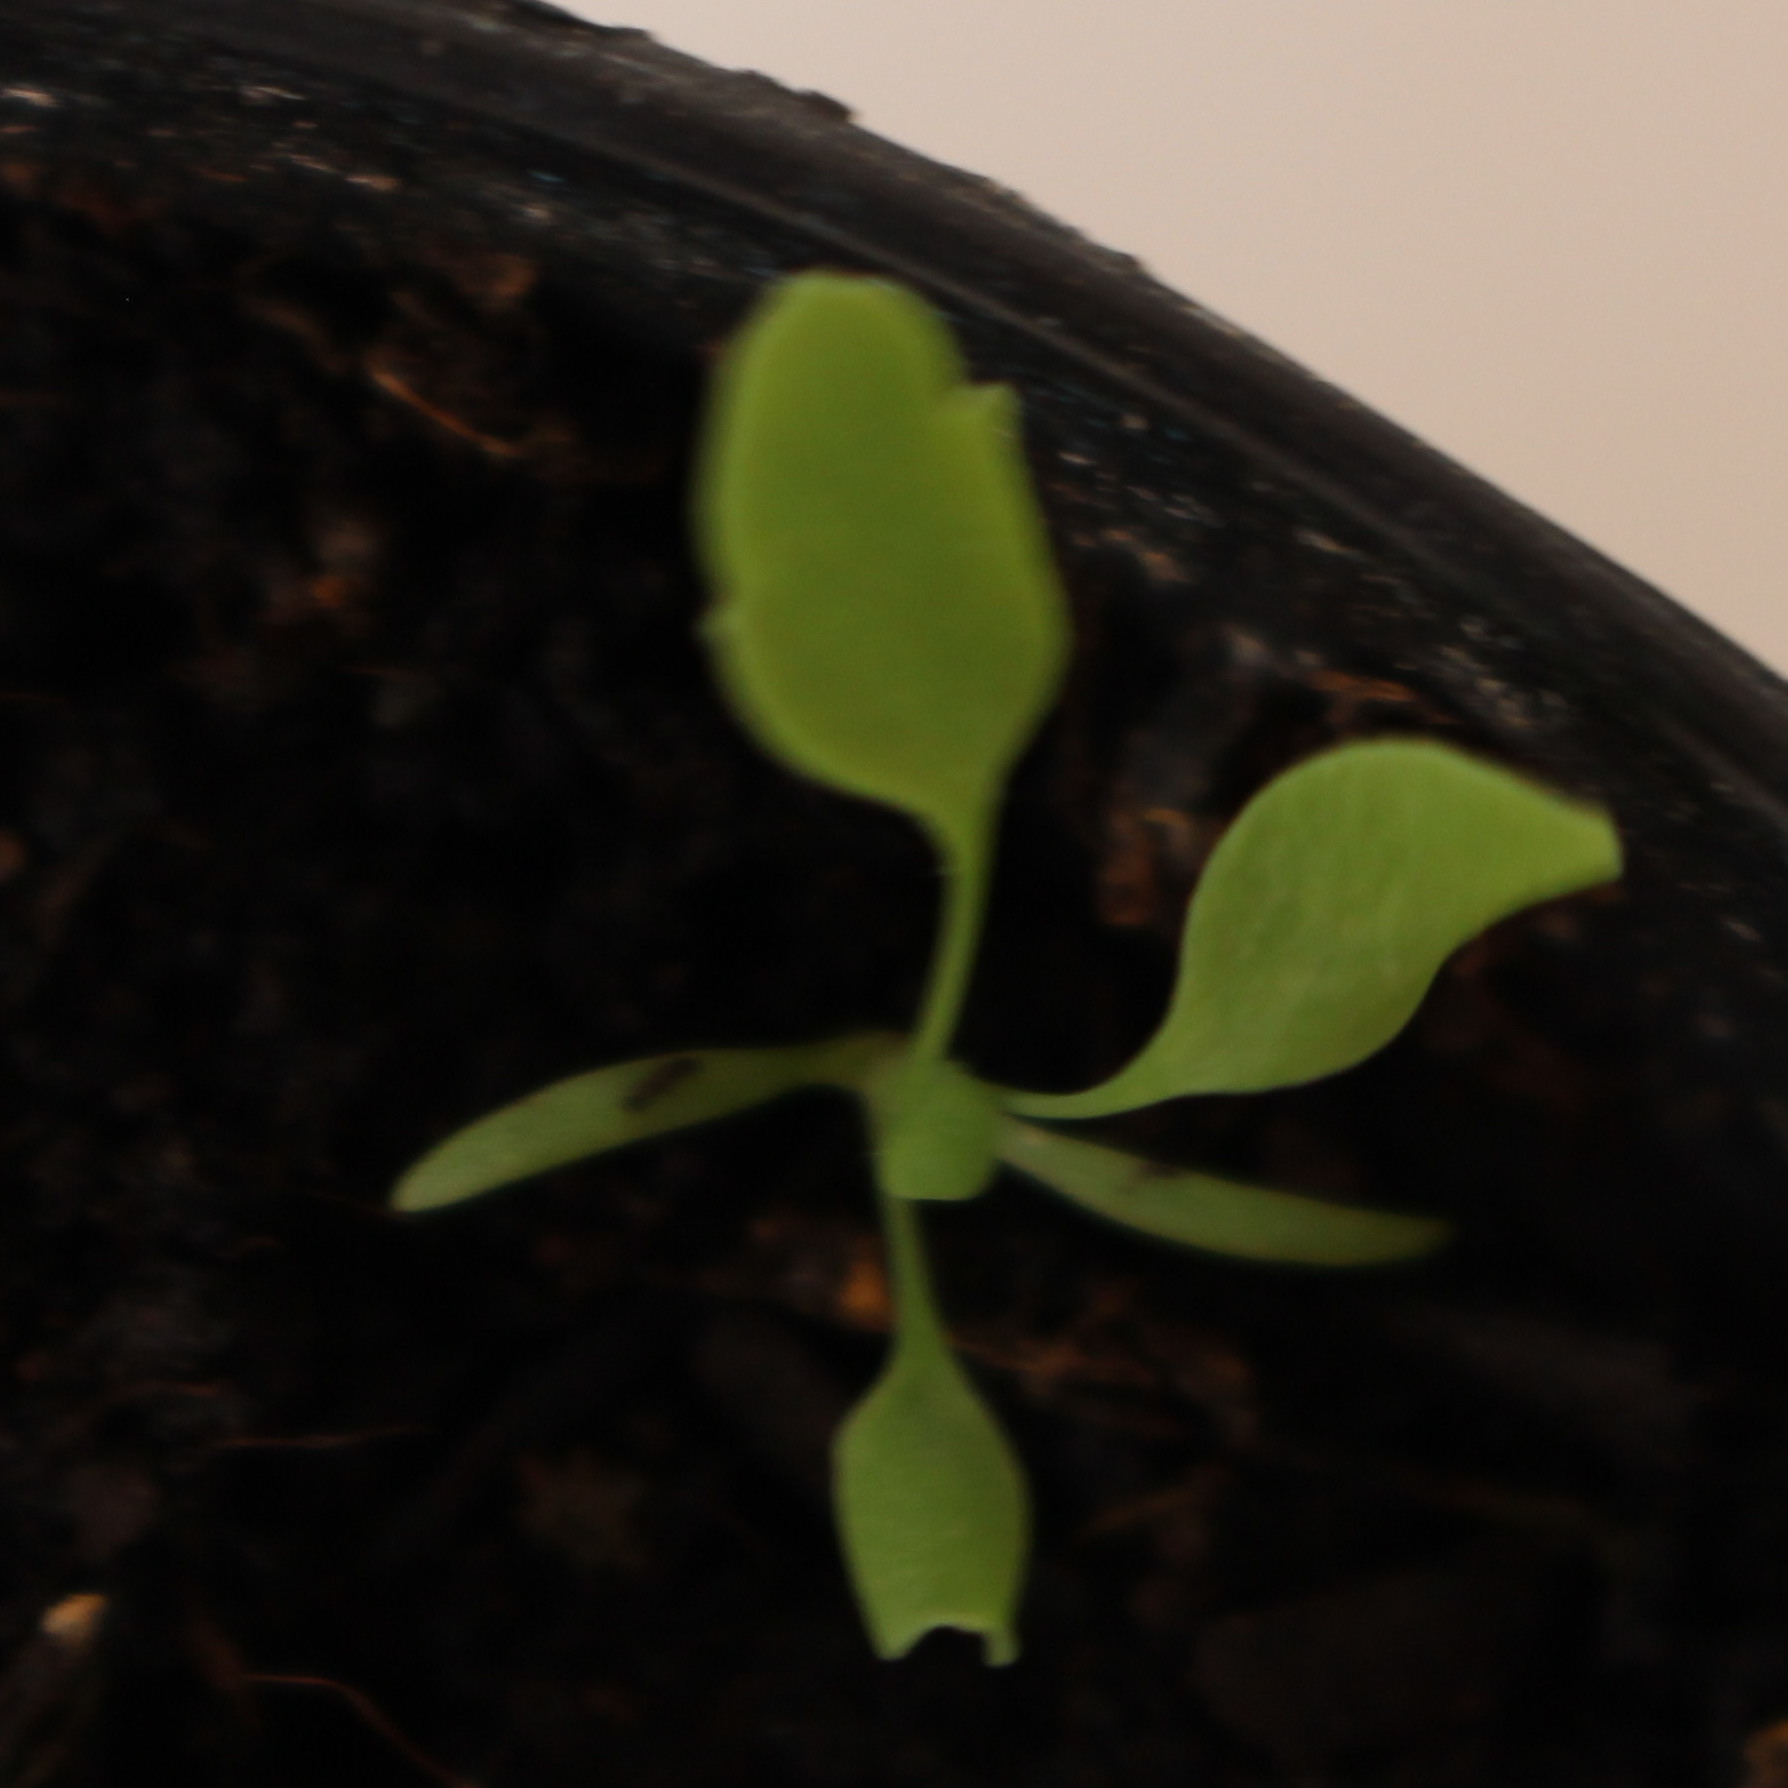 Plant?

Papaver rhoeas
